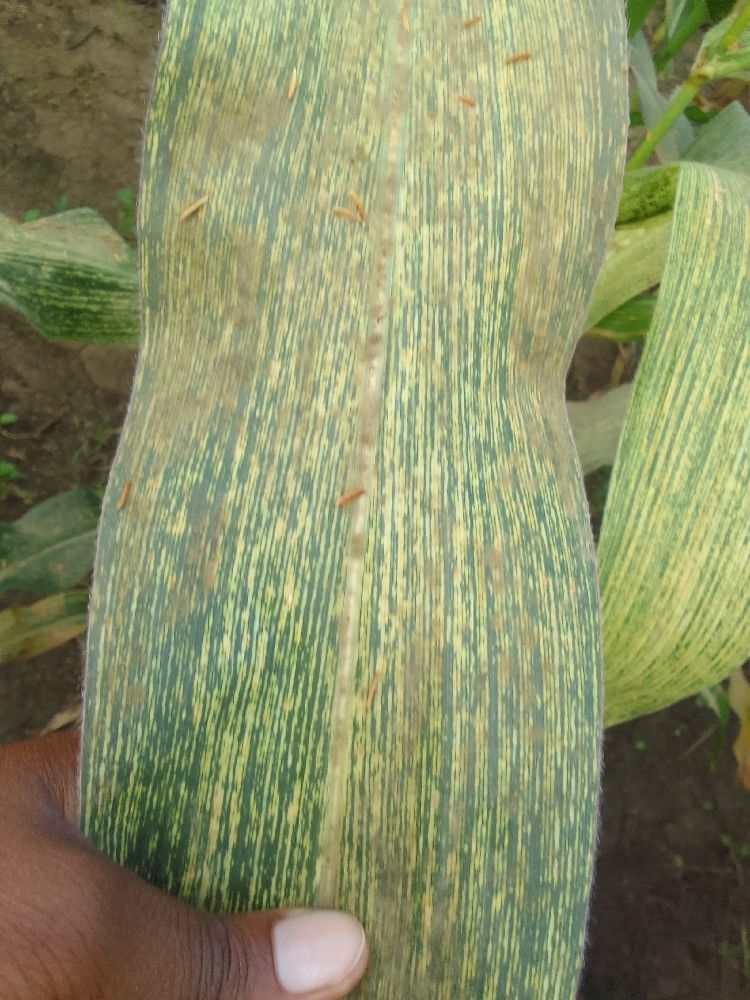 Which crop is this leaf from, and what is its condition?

maize, maize streak virus
